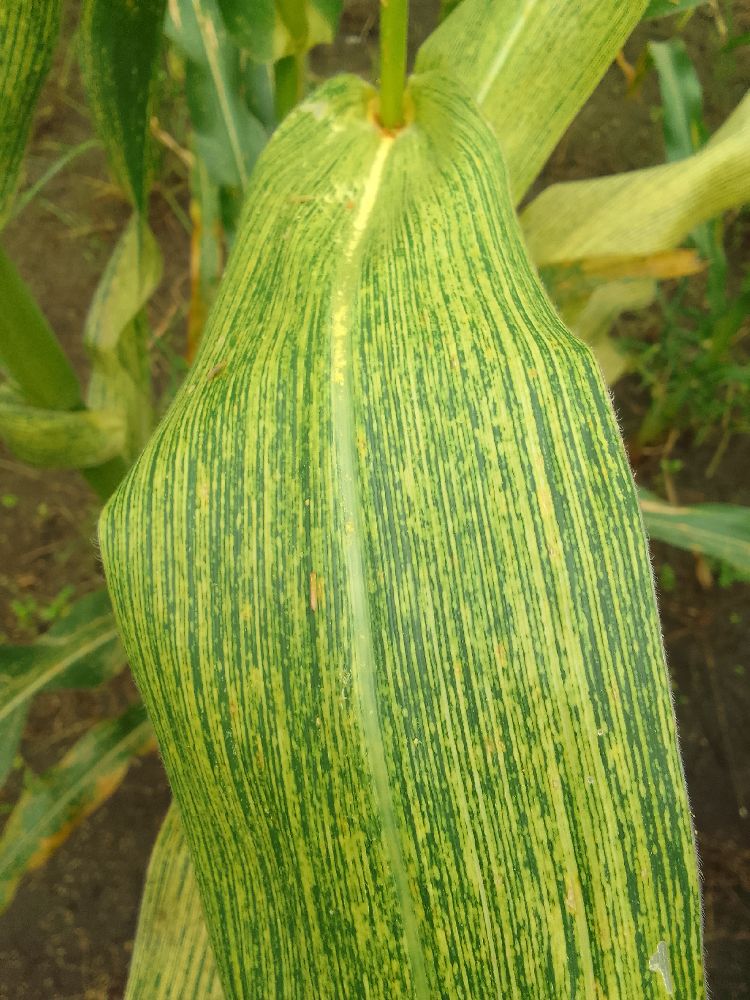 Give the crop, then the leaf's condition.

maize, maize streak virus
